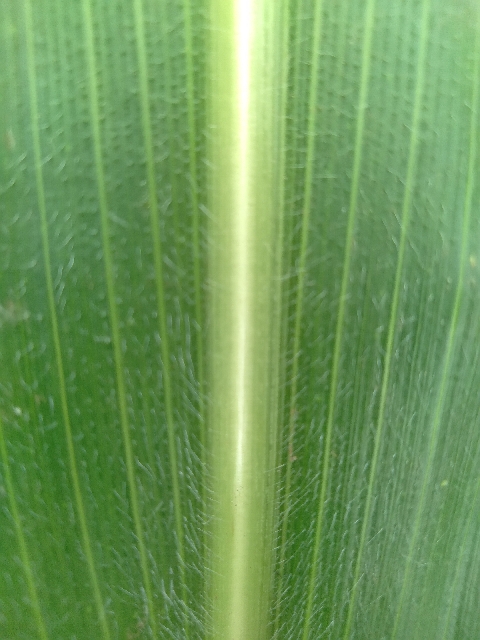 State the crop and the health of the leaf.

maize, healthy
